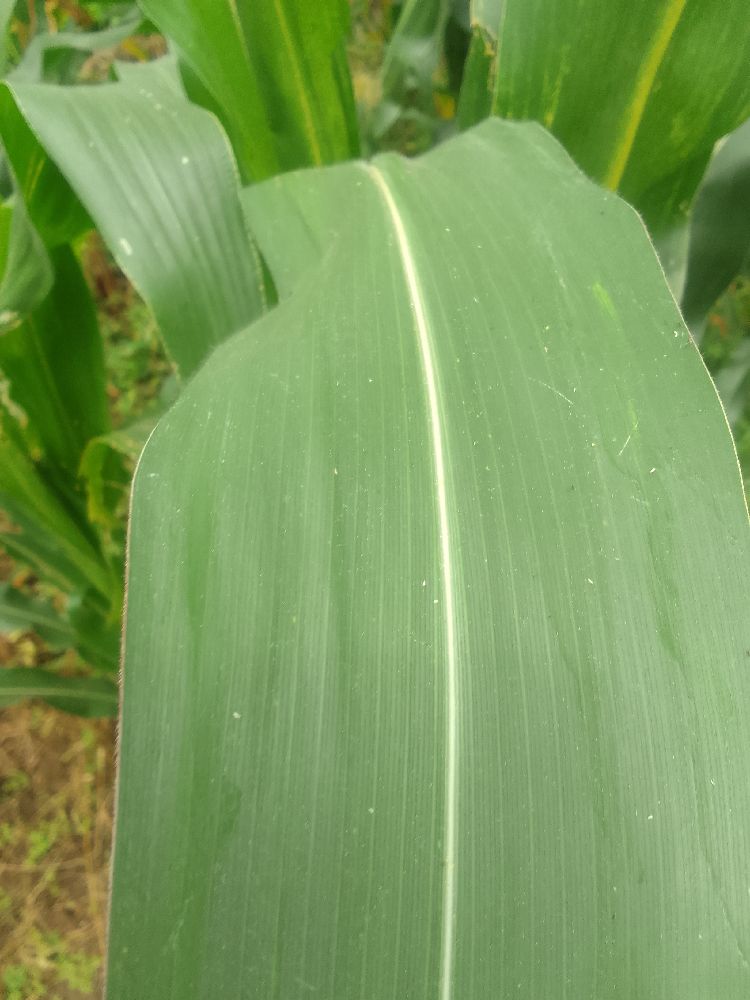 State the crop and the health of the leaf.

maize, healthy
